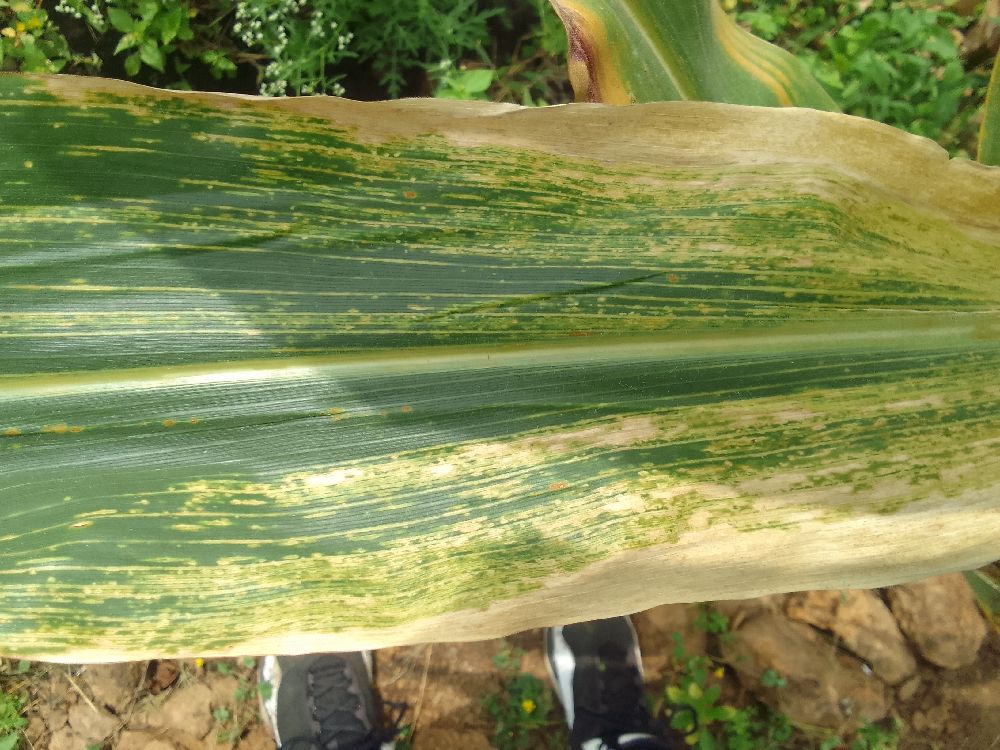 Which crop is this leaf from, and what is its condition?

maize, maize lethal necrosis
